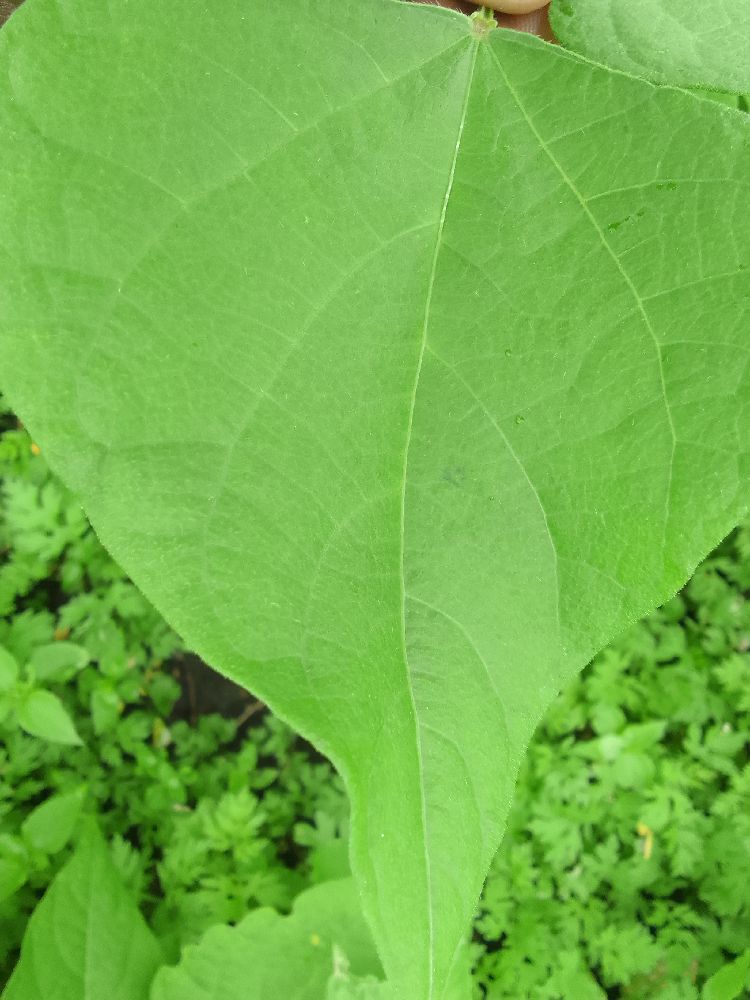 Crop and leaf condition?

common bean, healthy
